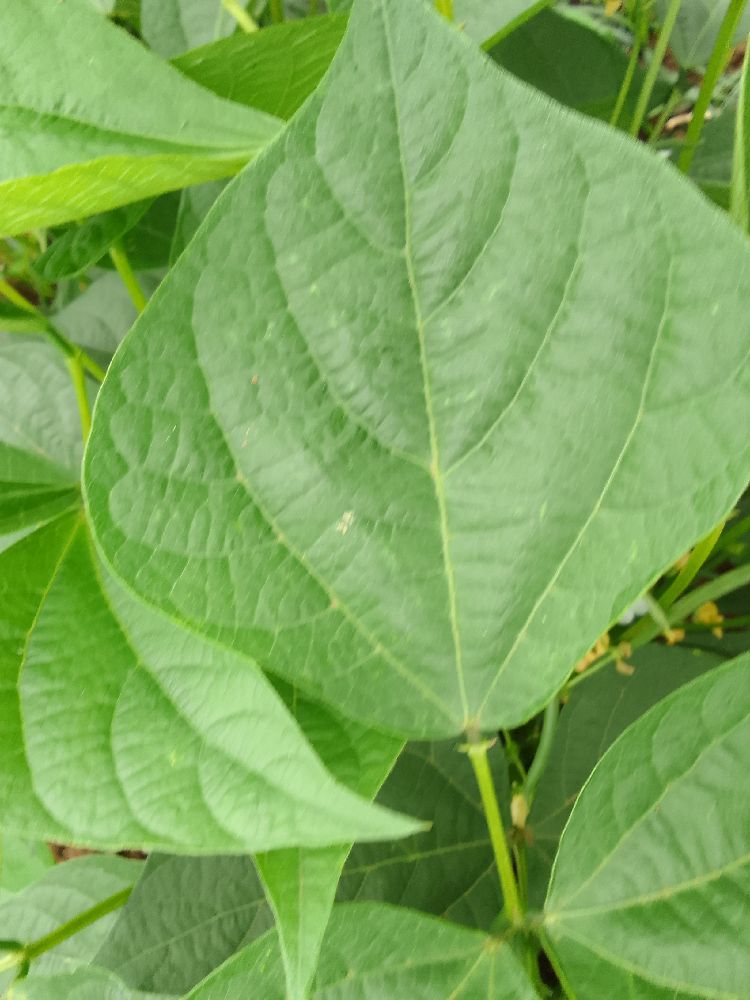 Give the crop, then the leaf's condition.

common bean, healthy
